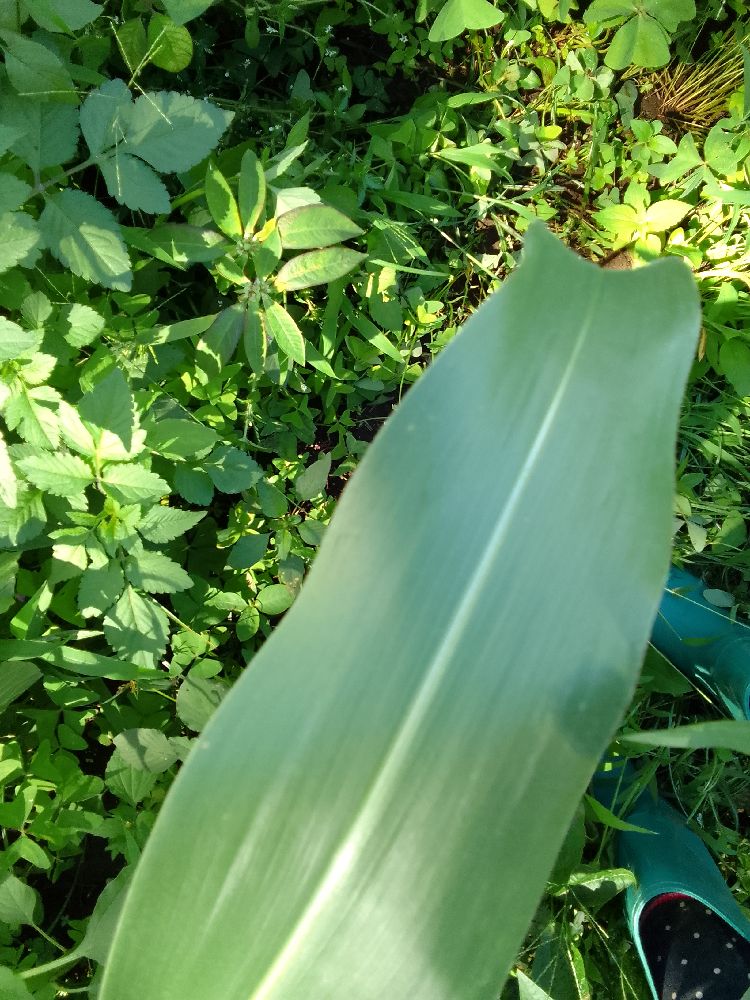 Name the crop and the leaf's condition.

maize, healthy
